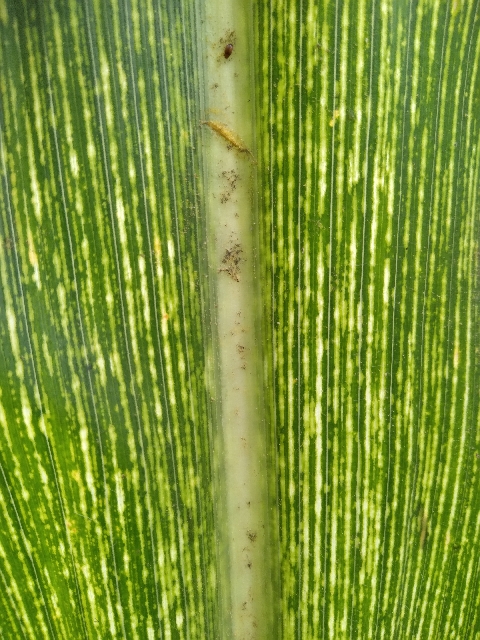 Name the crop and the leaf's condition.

maize, maize streak virus
